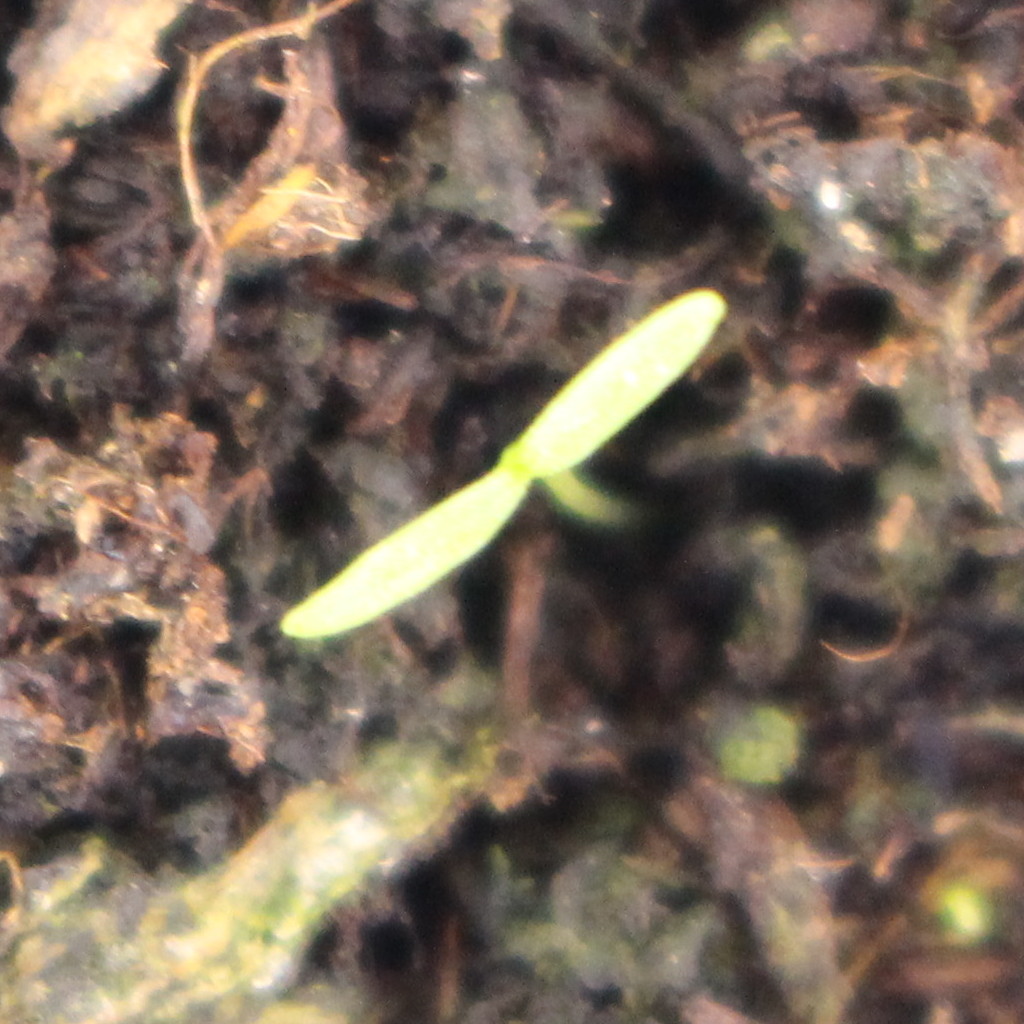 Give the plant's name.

Papaver rhoeas
